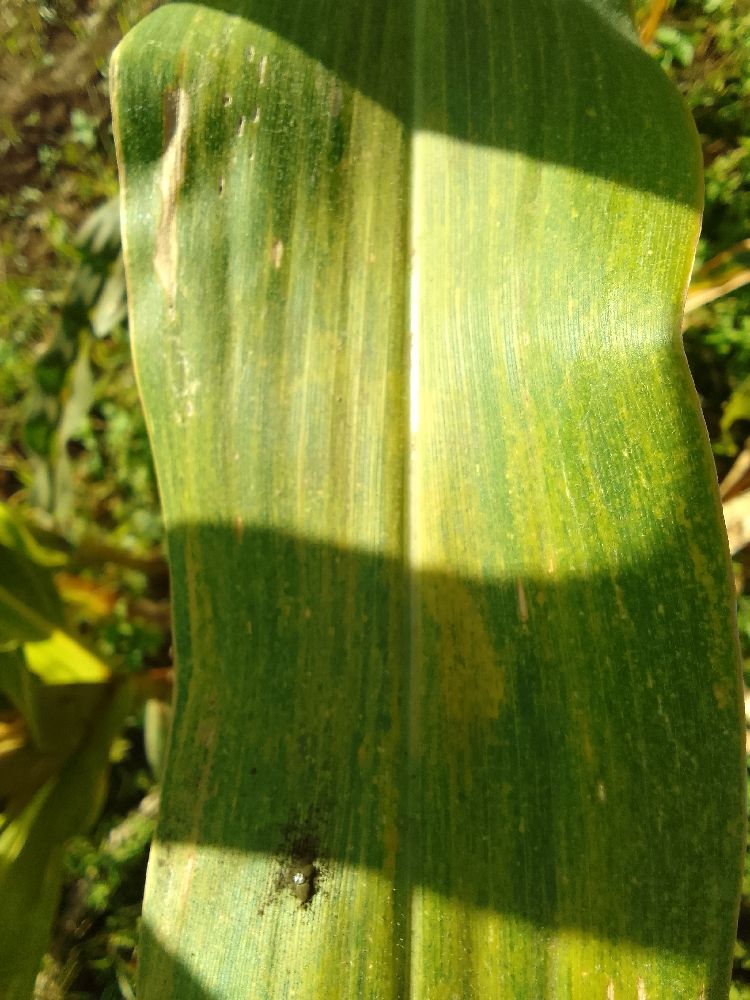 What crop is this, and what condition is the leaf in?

maize, maize lethal necrosis
